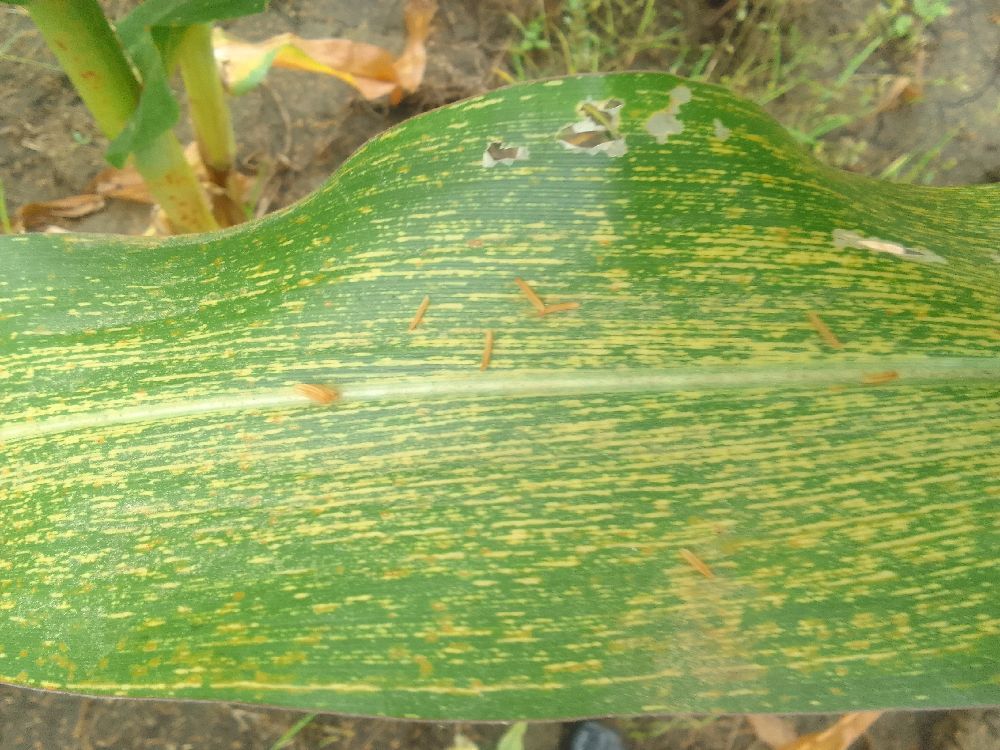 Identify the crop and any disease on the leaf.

maize, maize streak virus
